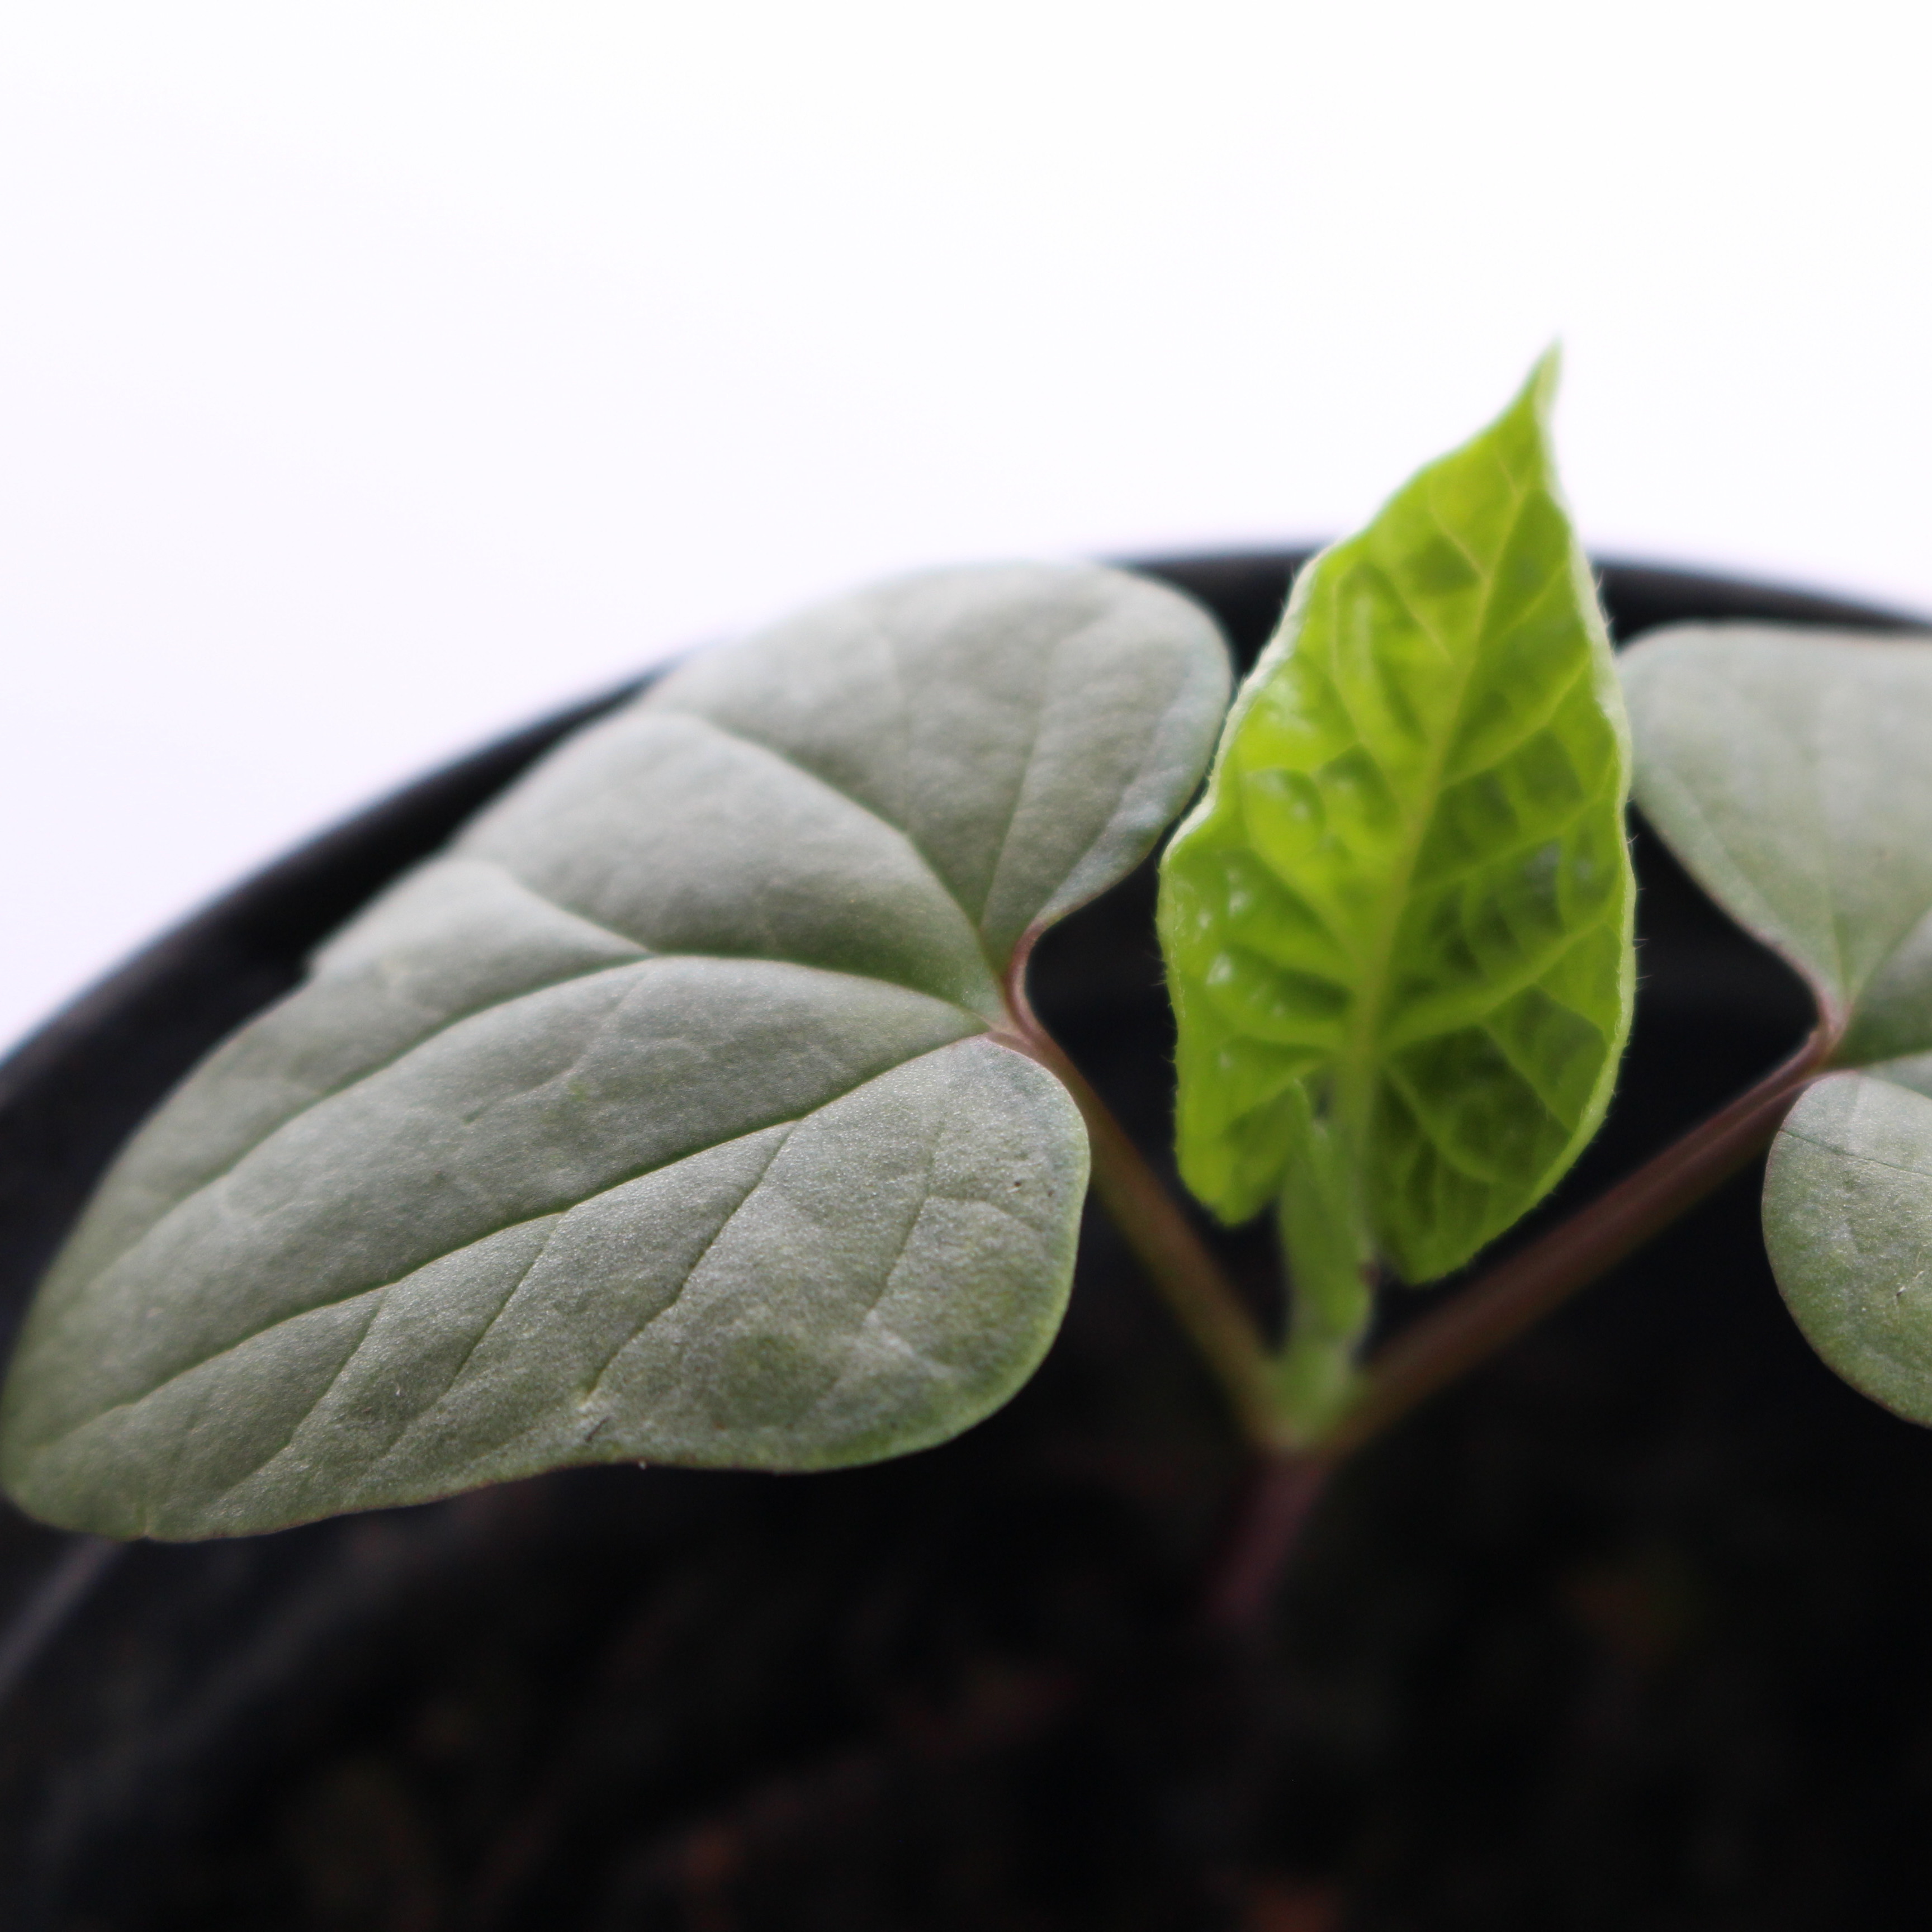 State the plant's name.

Convolvulus arvensis
